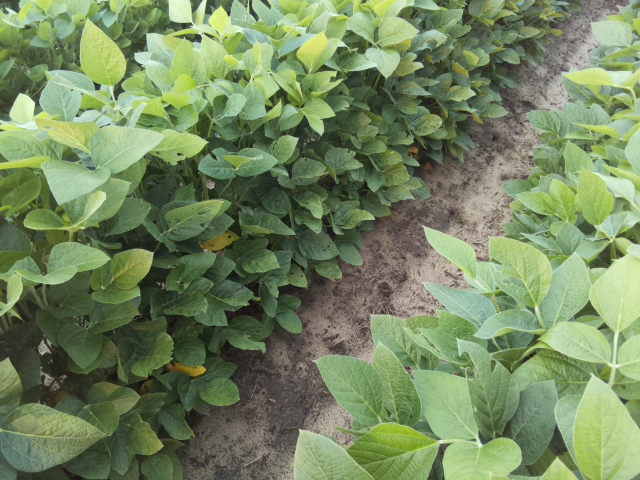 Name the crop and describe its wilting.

soybean, leaves with no wilting
